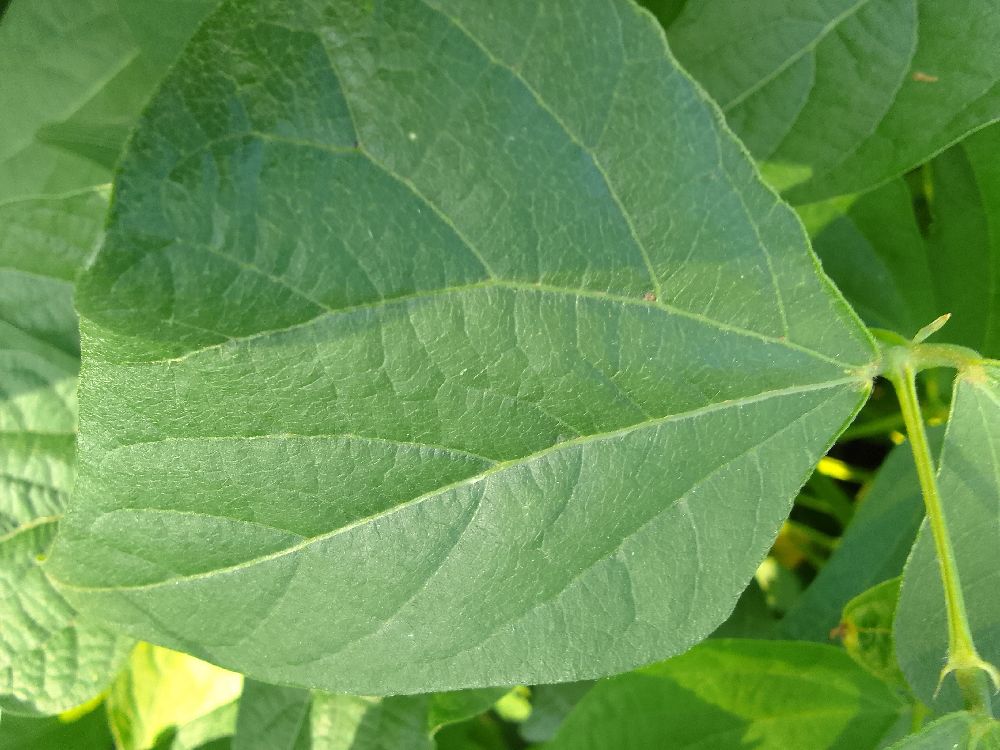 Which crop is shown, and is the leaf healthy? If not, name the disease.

common bean, healthy
